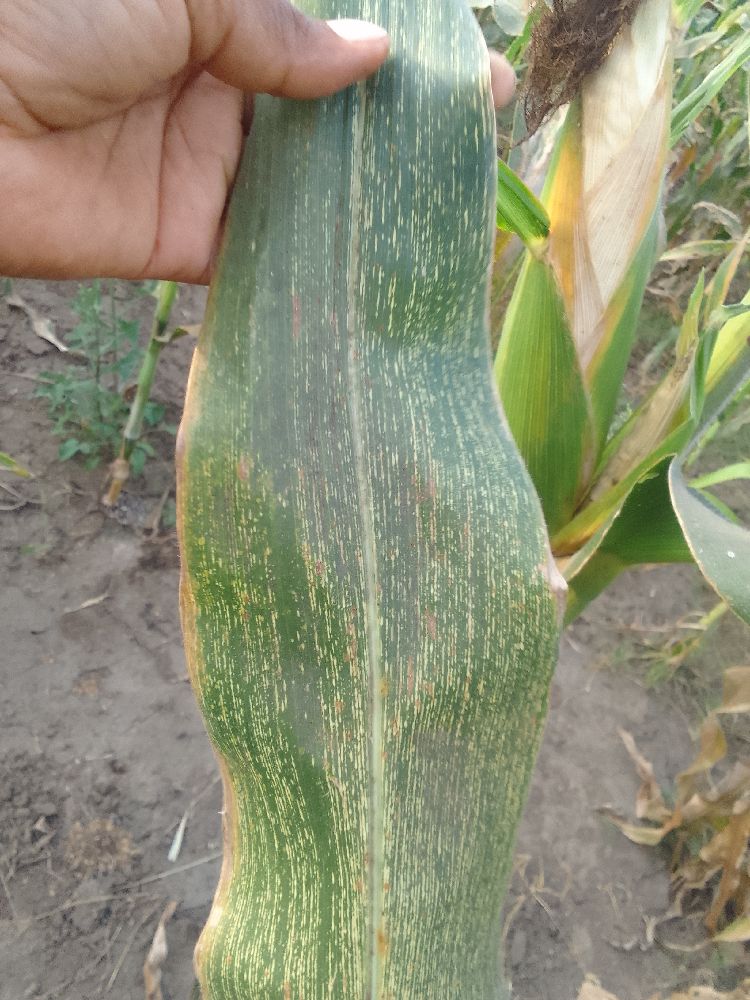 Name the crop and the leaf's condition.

maize, maize streak virus
